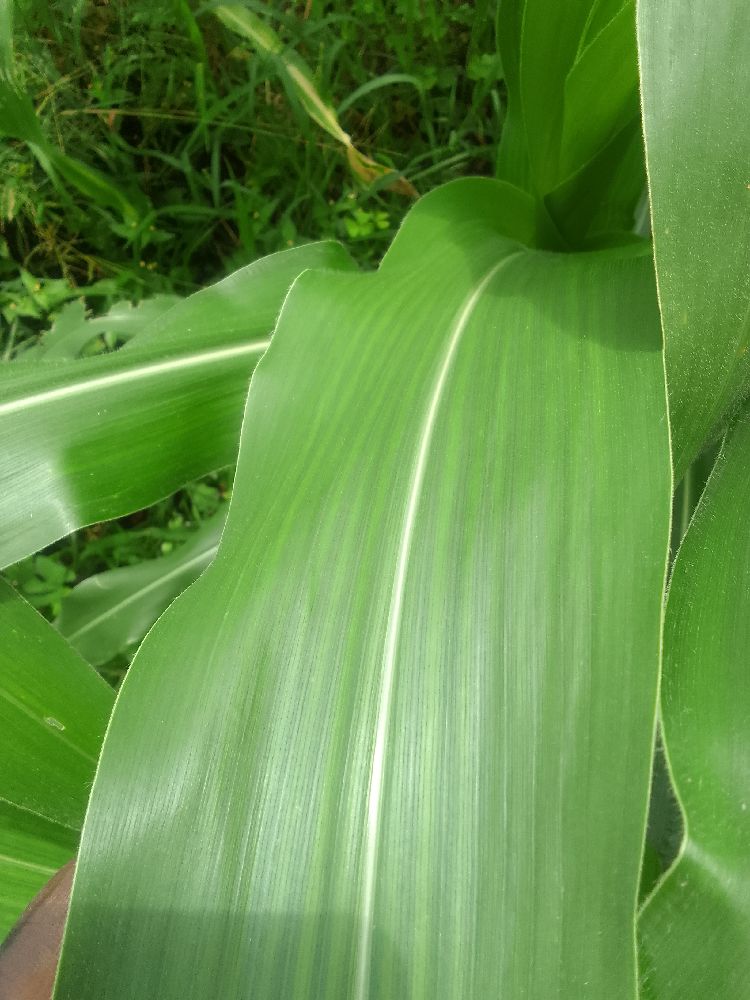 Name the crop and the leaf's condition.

maize, healthy
